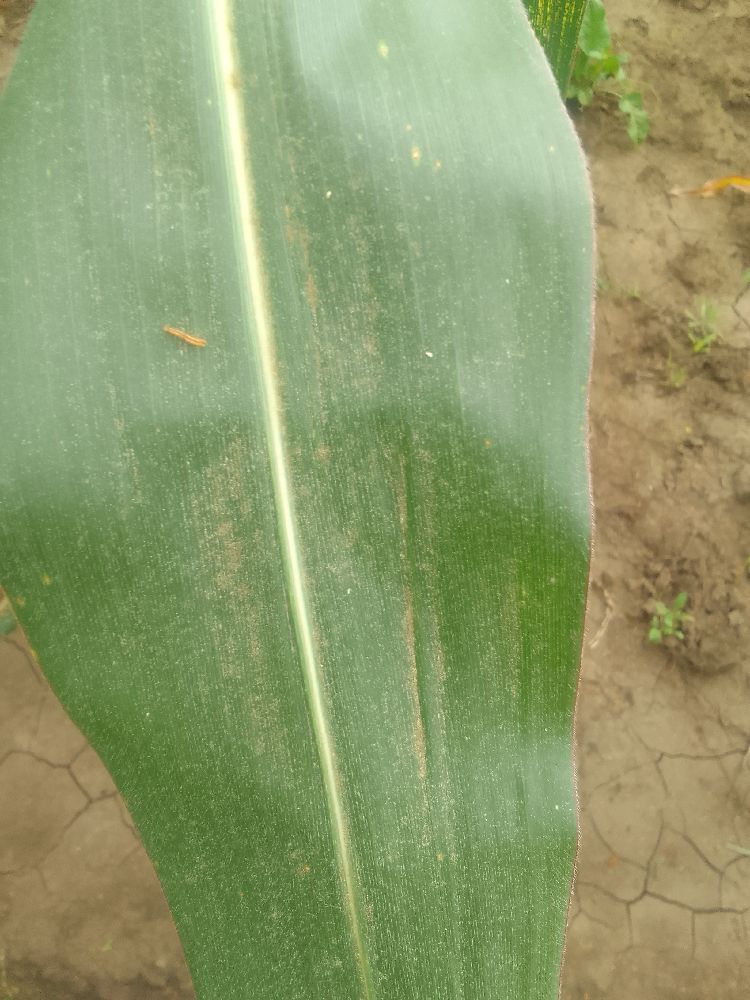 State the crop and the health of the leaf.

maize, healthy
